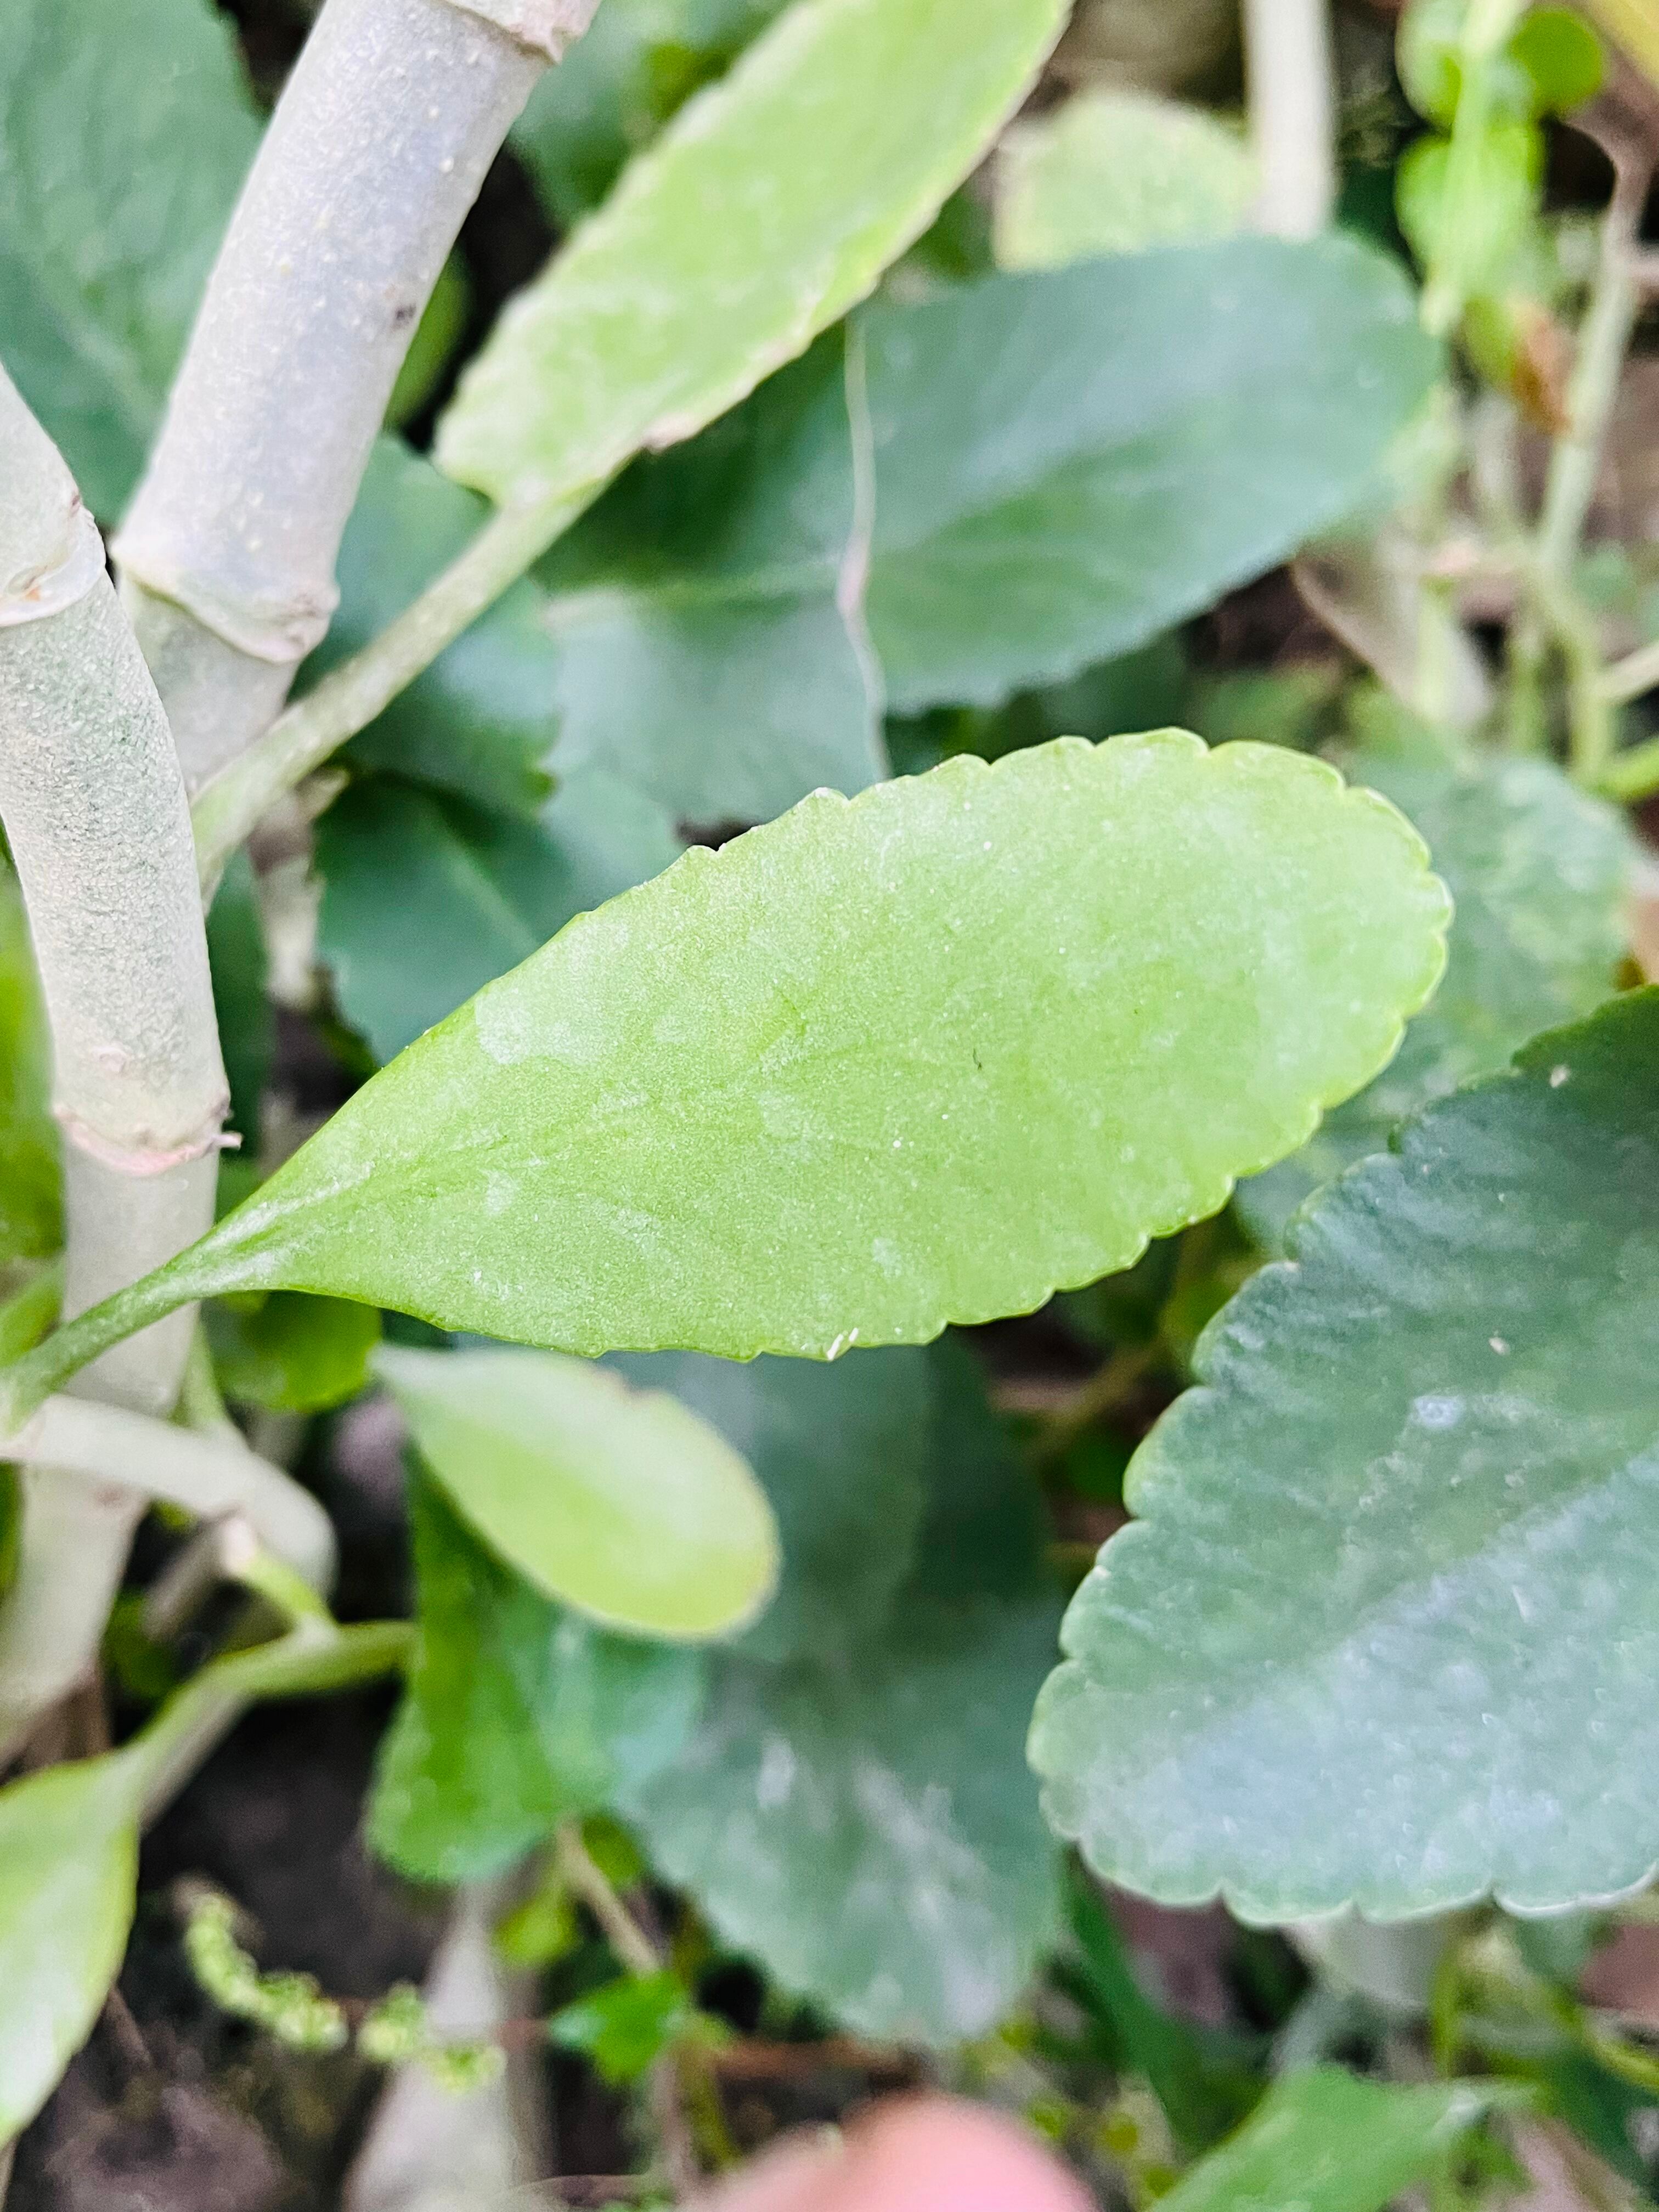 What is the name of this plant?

pathorkuci
